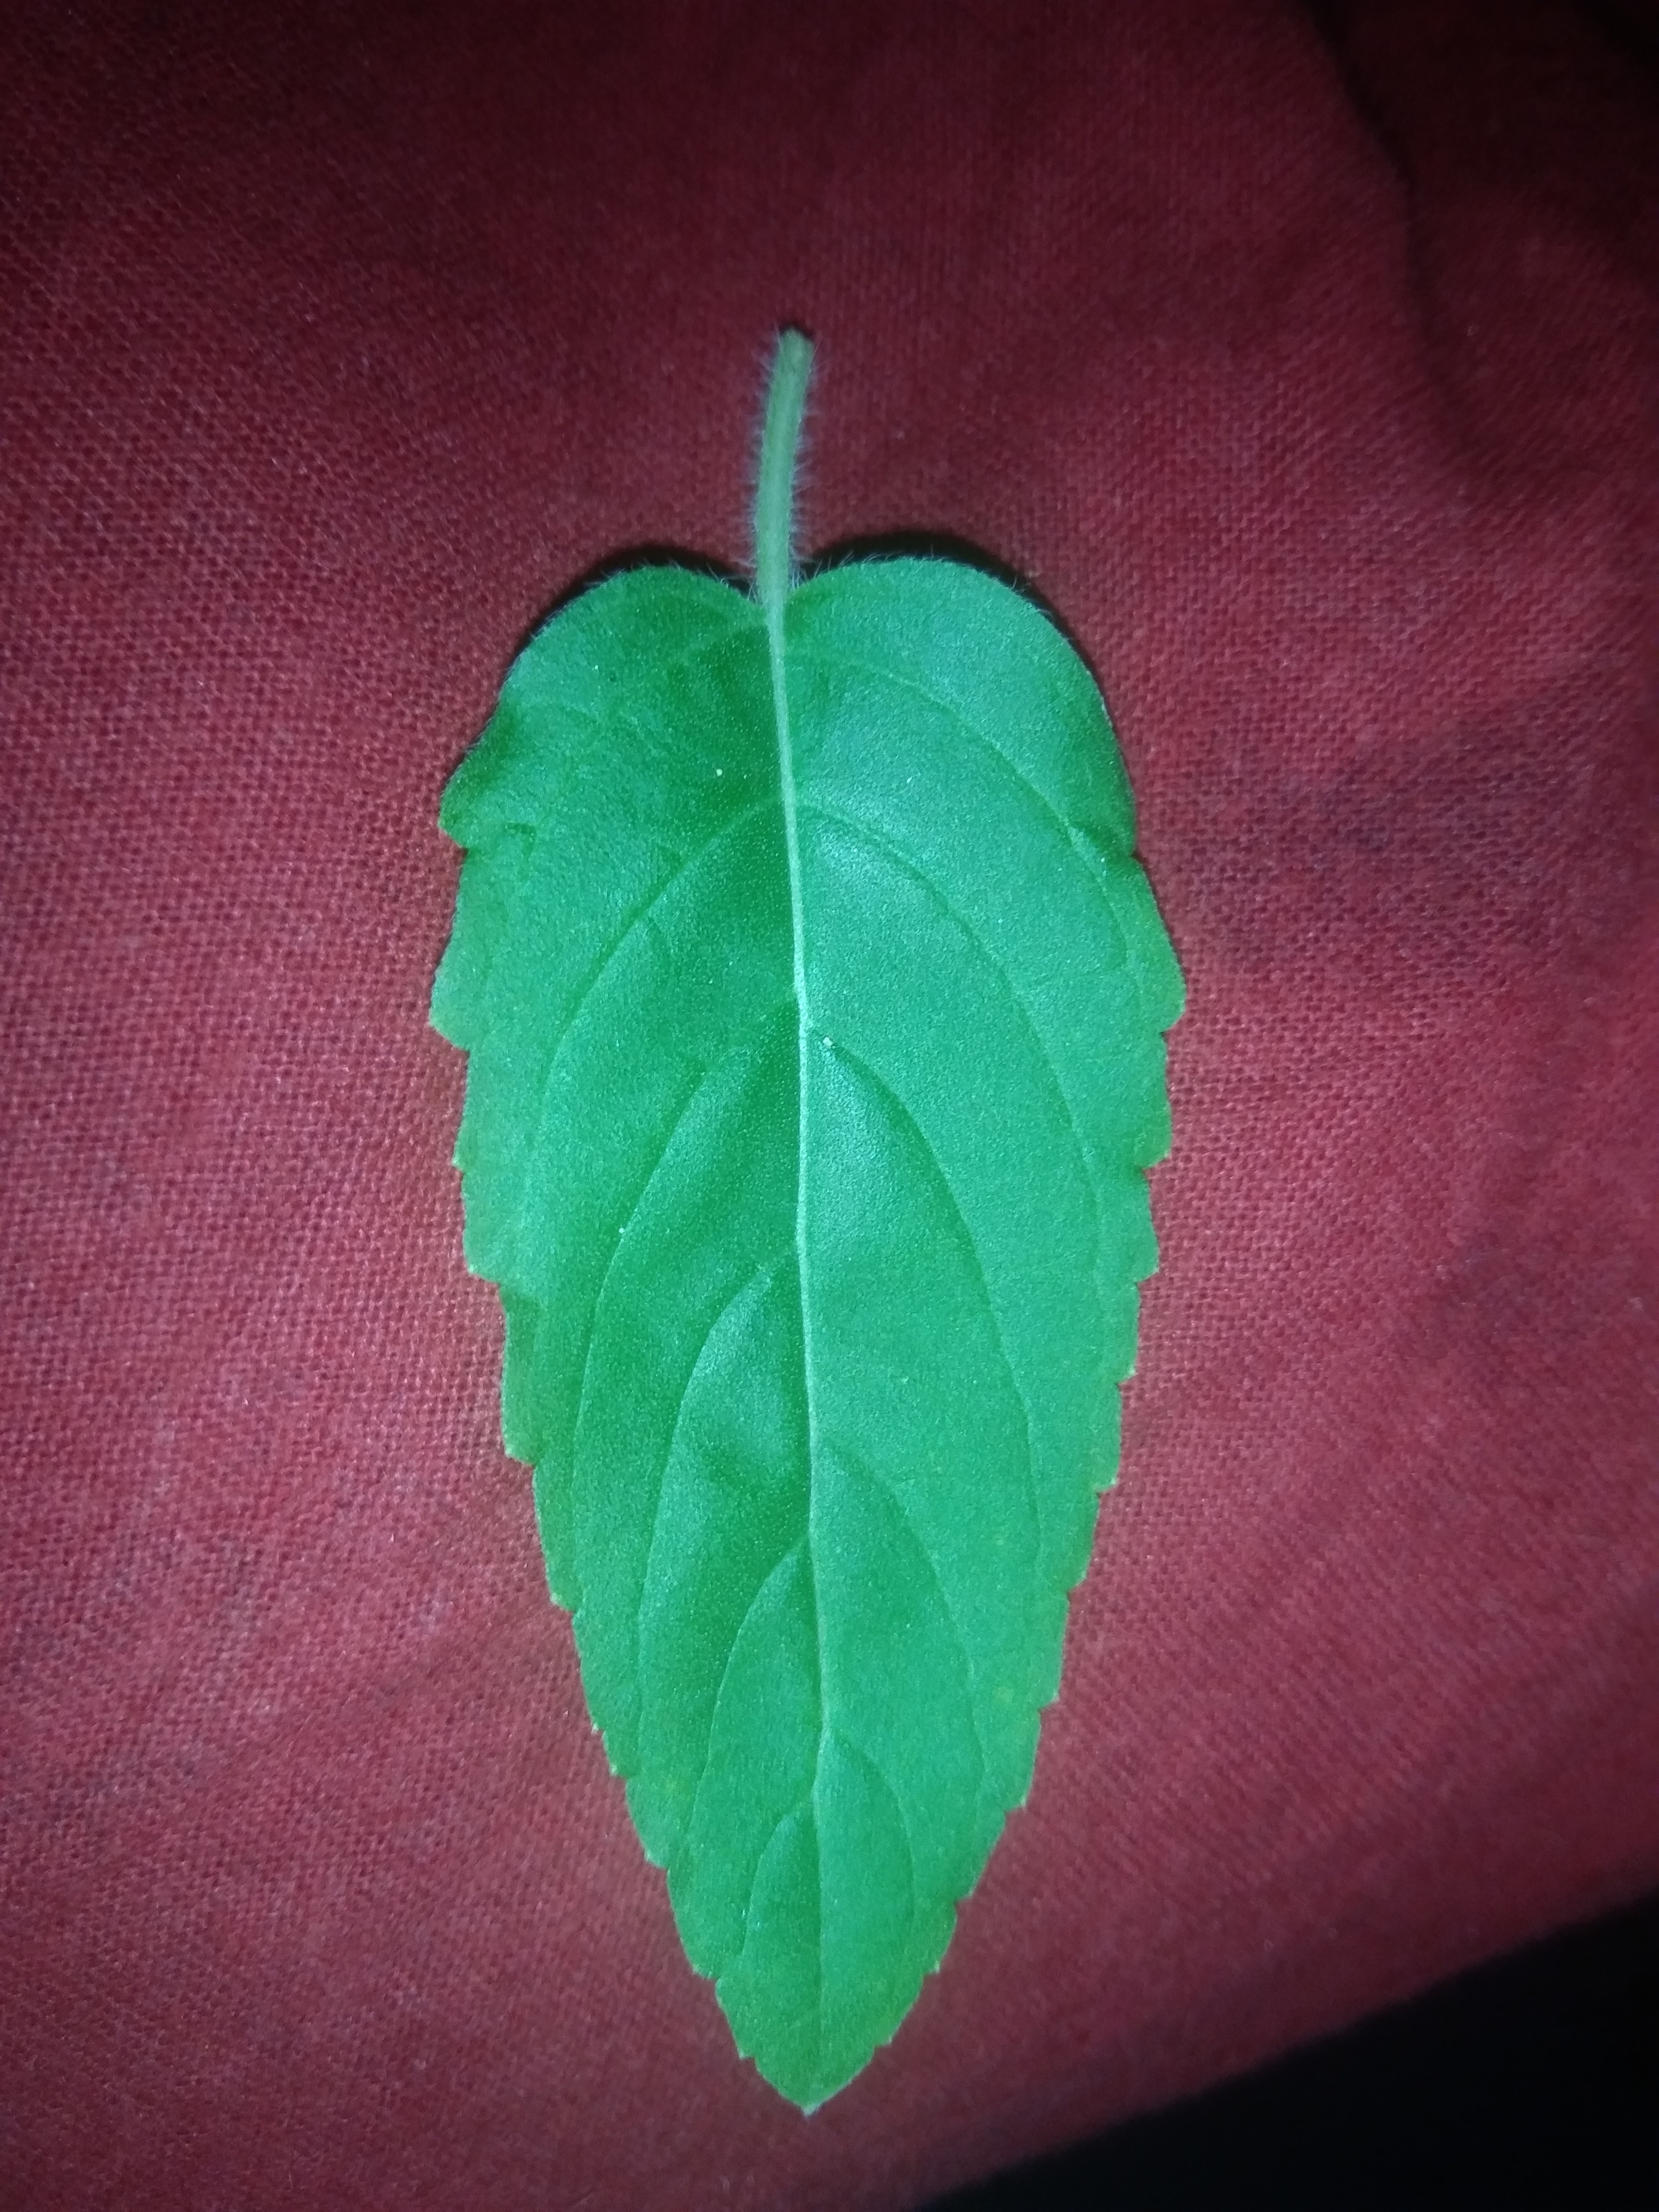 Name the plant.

tulshi
